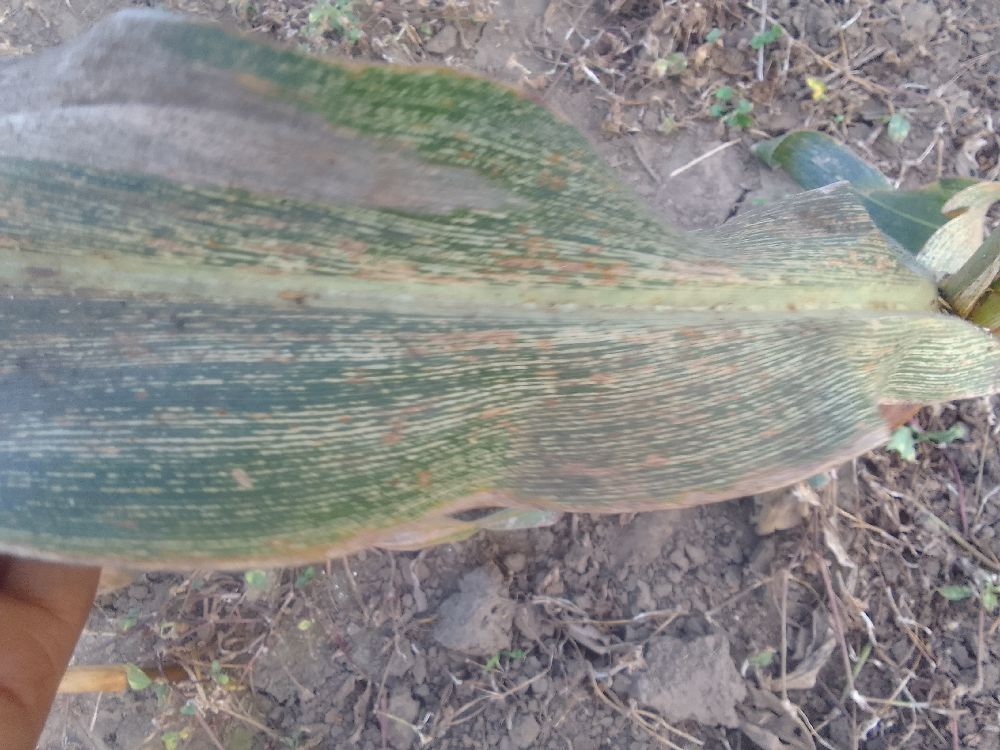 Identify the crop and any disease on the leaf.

maize, maize streak virus
